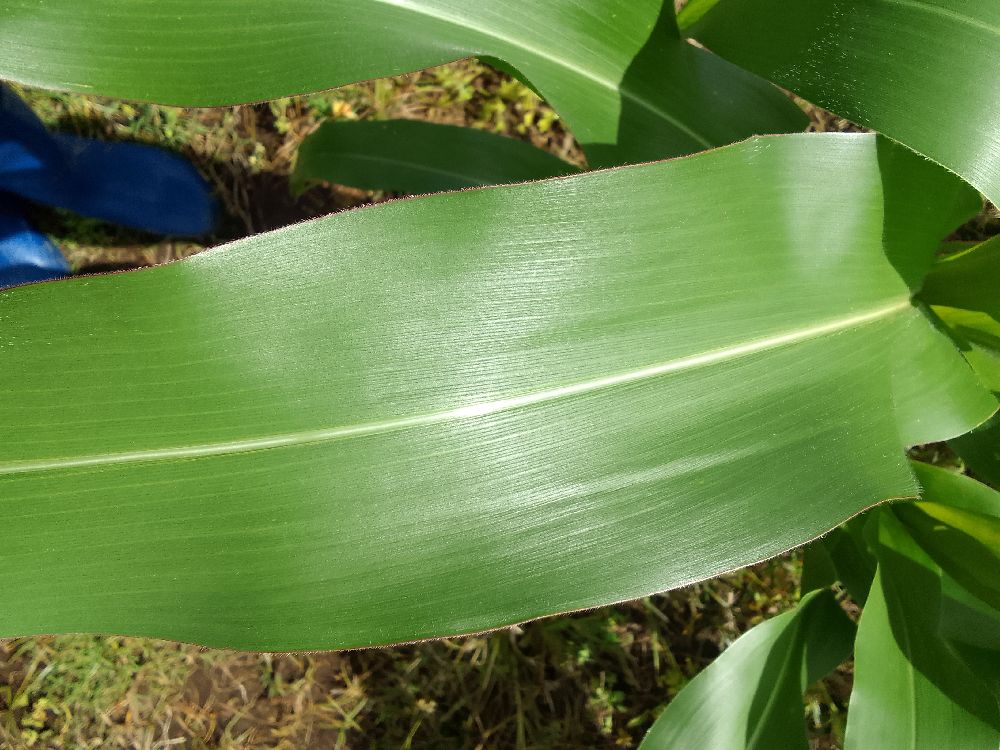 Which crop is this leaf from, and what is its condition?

maize, healthy
